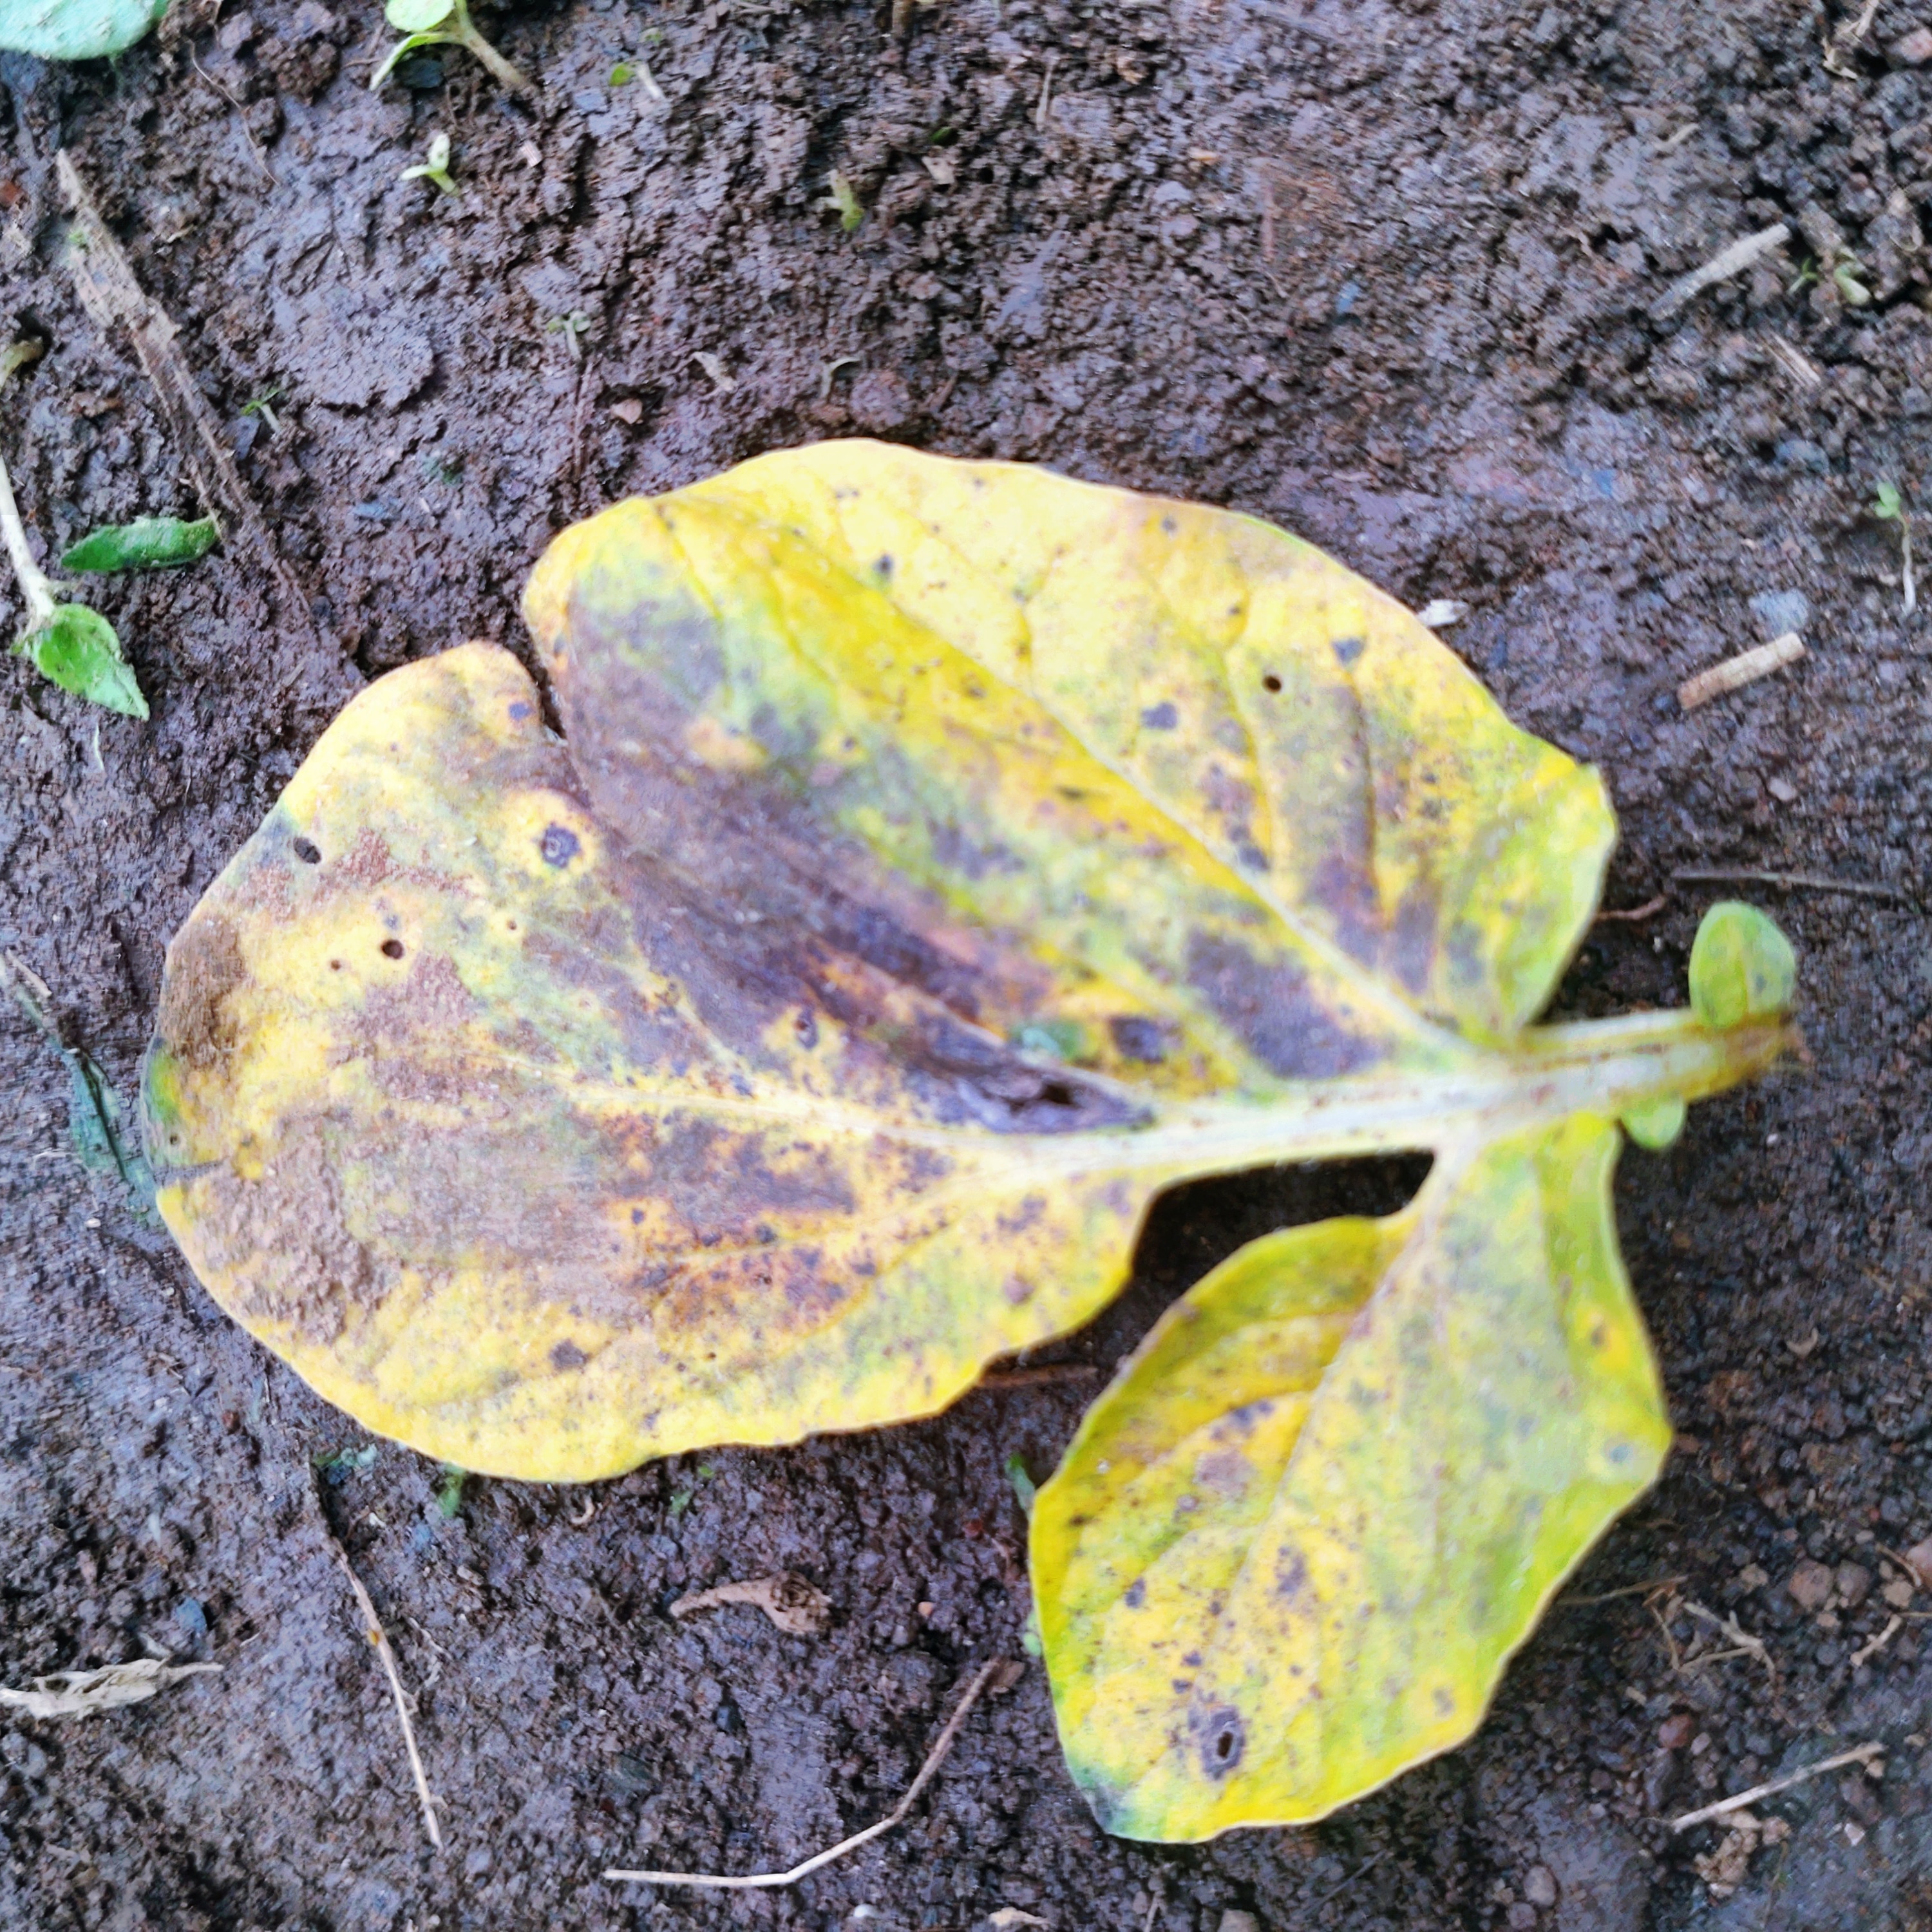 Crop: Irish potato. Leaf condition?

late blight
